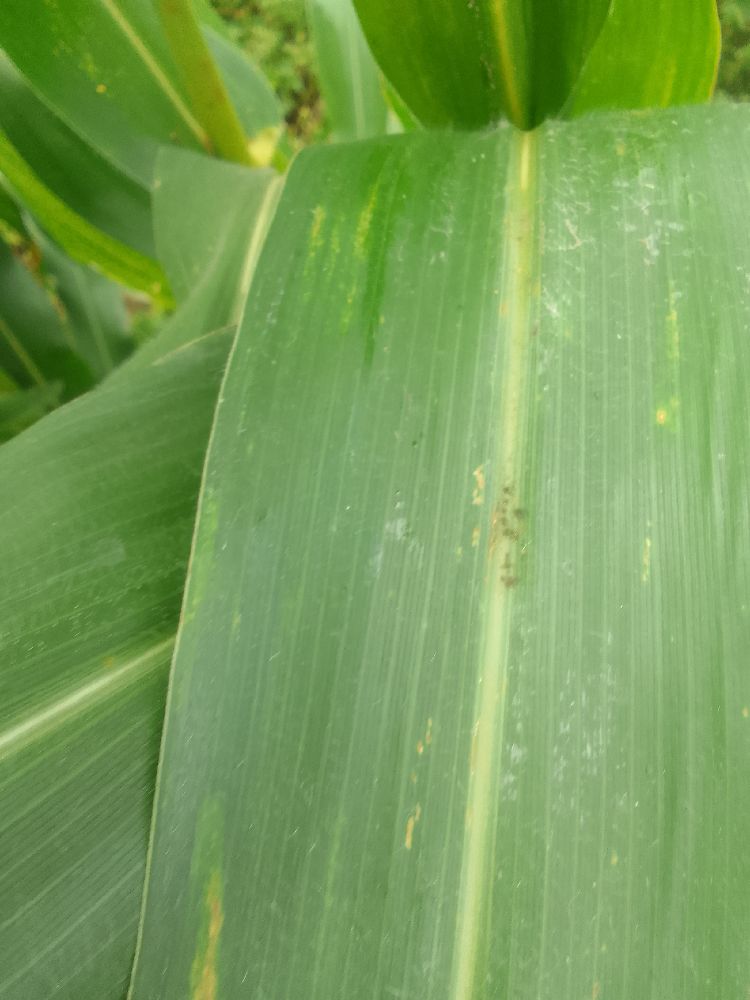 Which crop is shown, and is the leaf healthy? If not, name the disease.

maize, healthy
